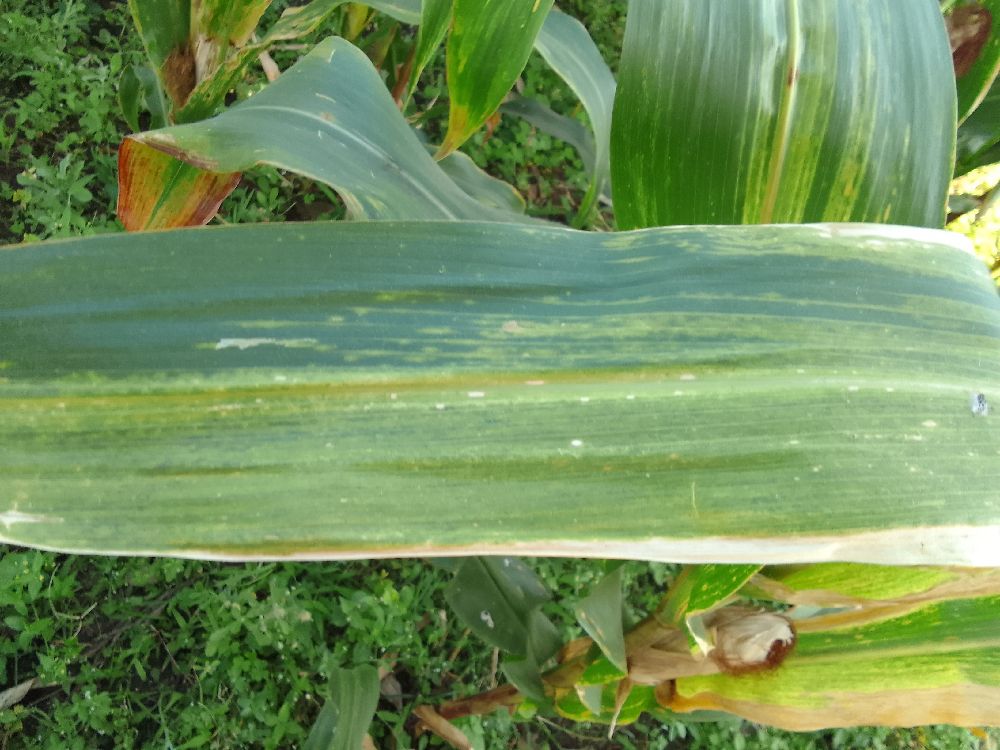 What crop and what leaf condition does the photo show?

maize, maize lethal necrosis
